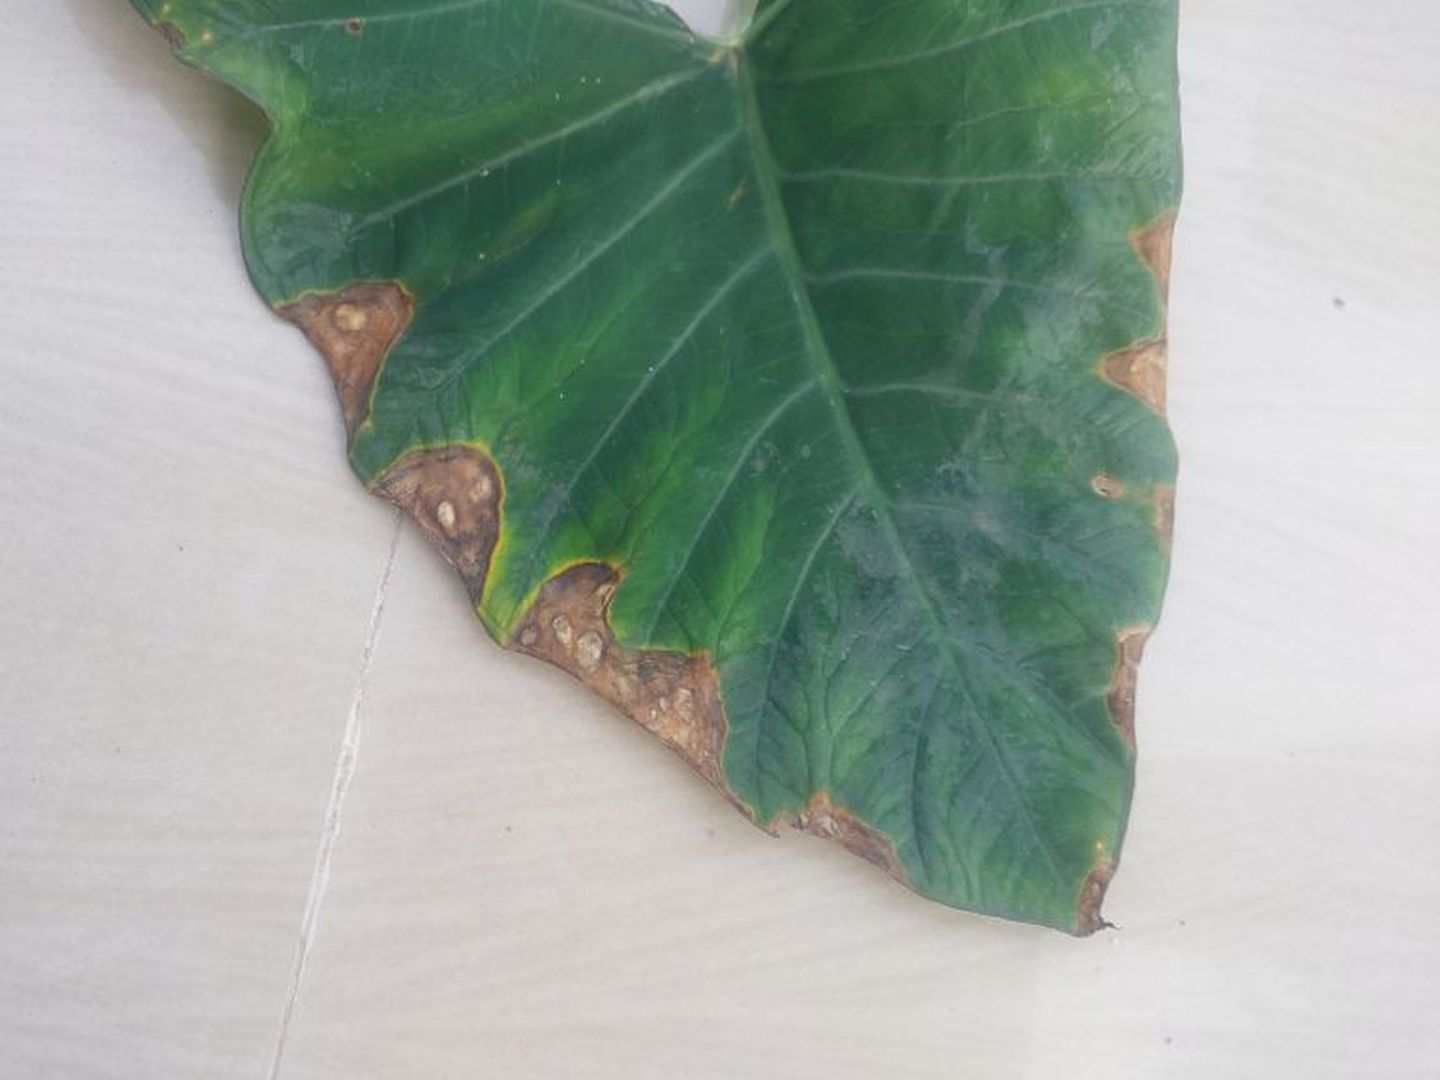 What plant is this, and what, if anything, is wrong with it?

taro, leaf blight
